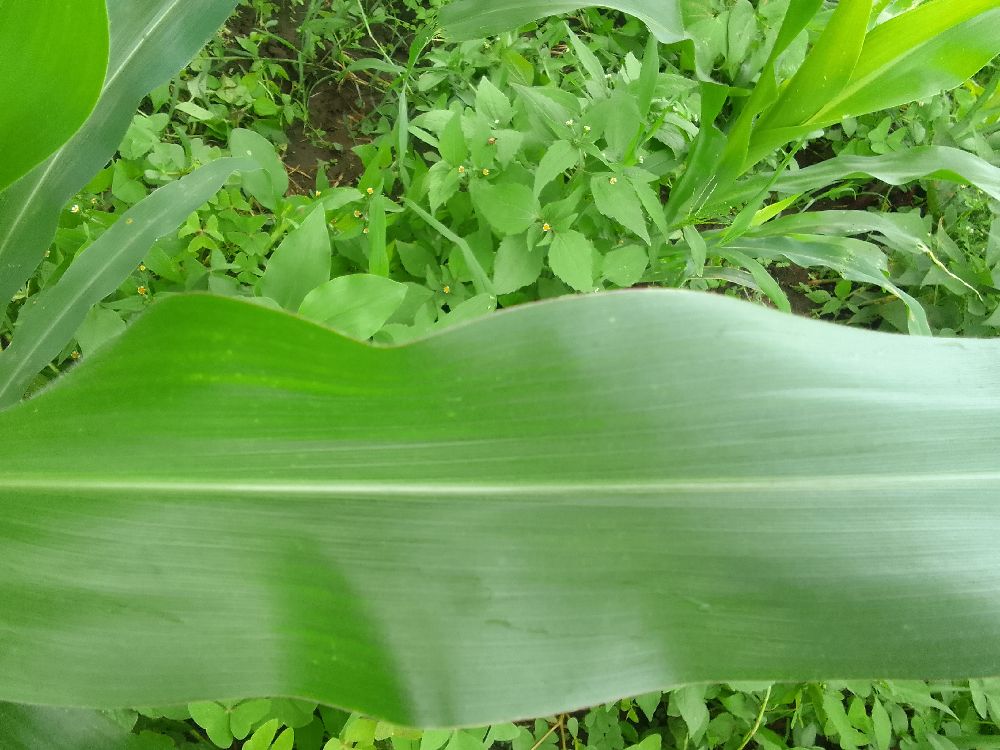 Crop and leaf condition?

maize, healthy
